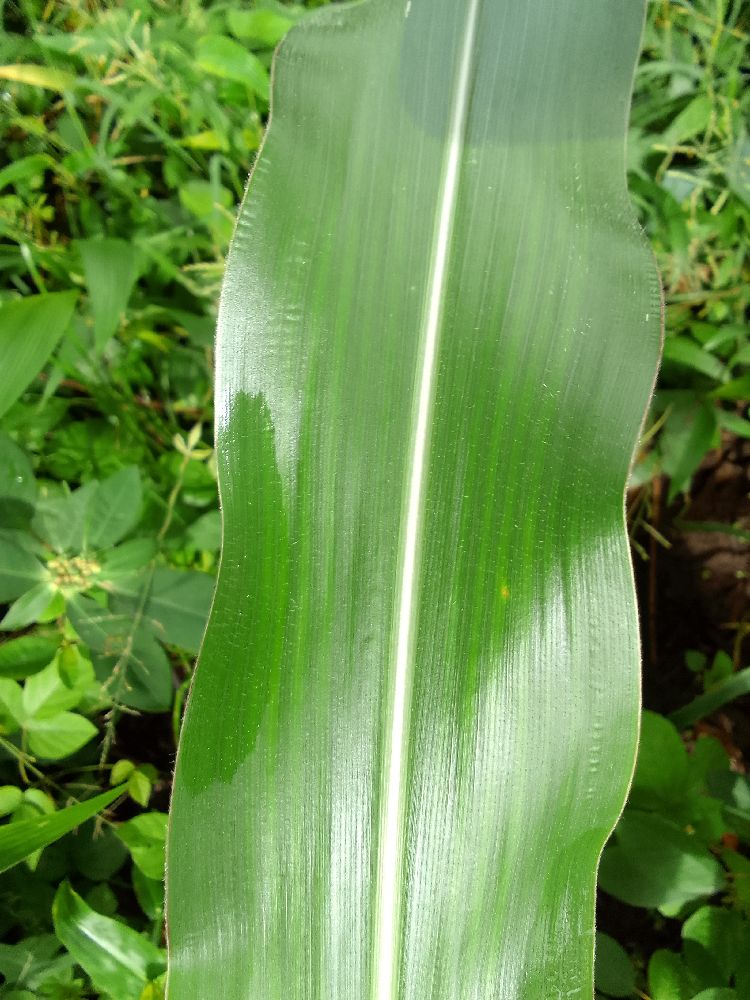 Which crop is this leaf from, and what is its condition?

maize, healthy
